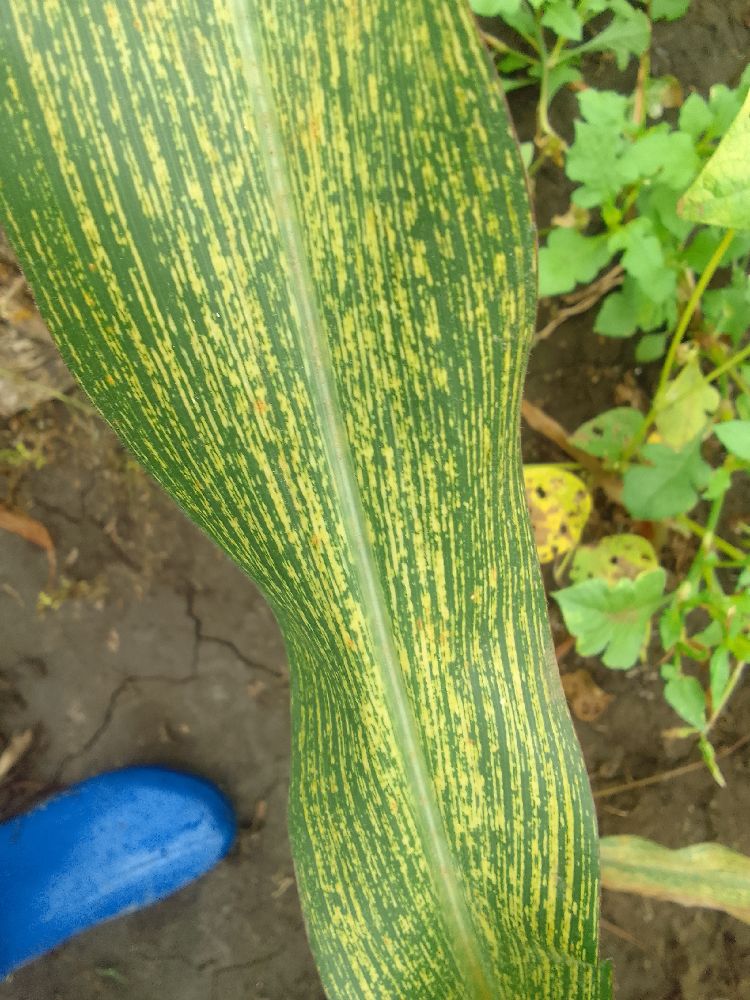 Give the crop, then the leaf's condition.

maize, maize streak virus
